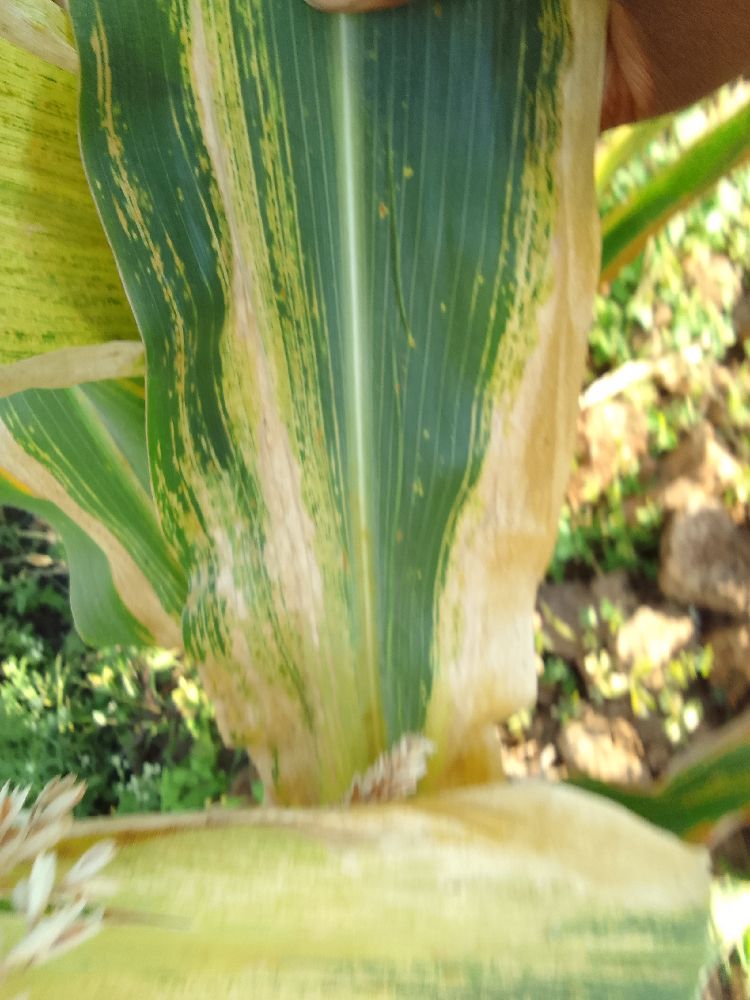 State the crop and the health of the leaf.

maize, maize lethal necrosis
